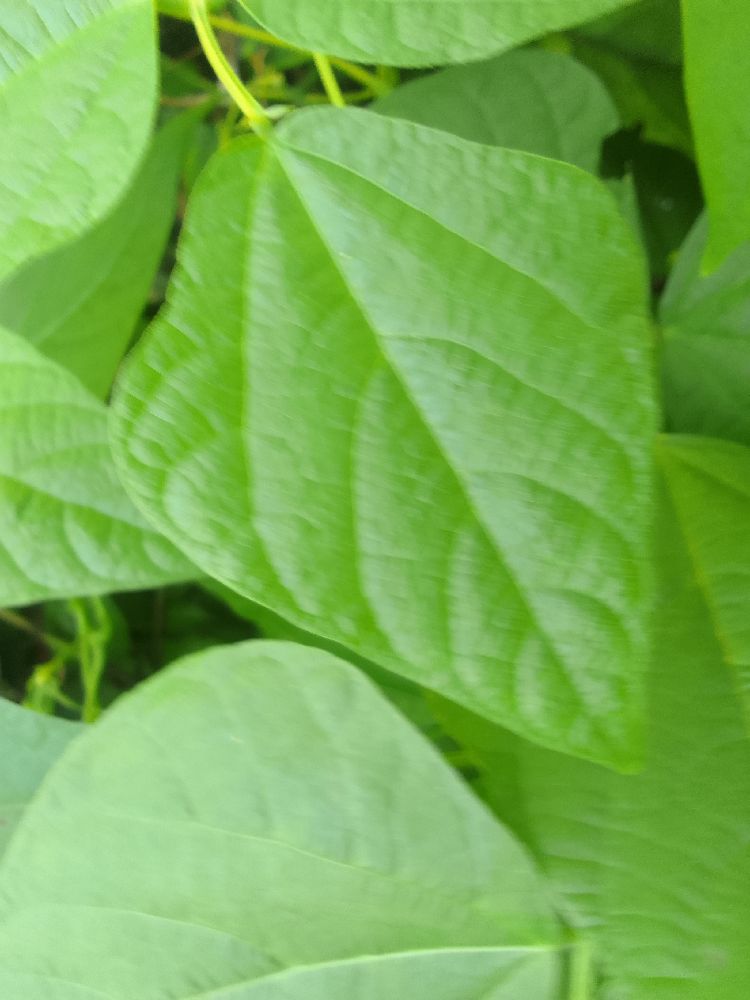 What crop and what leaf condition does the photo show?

common bean, healthy
